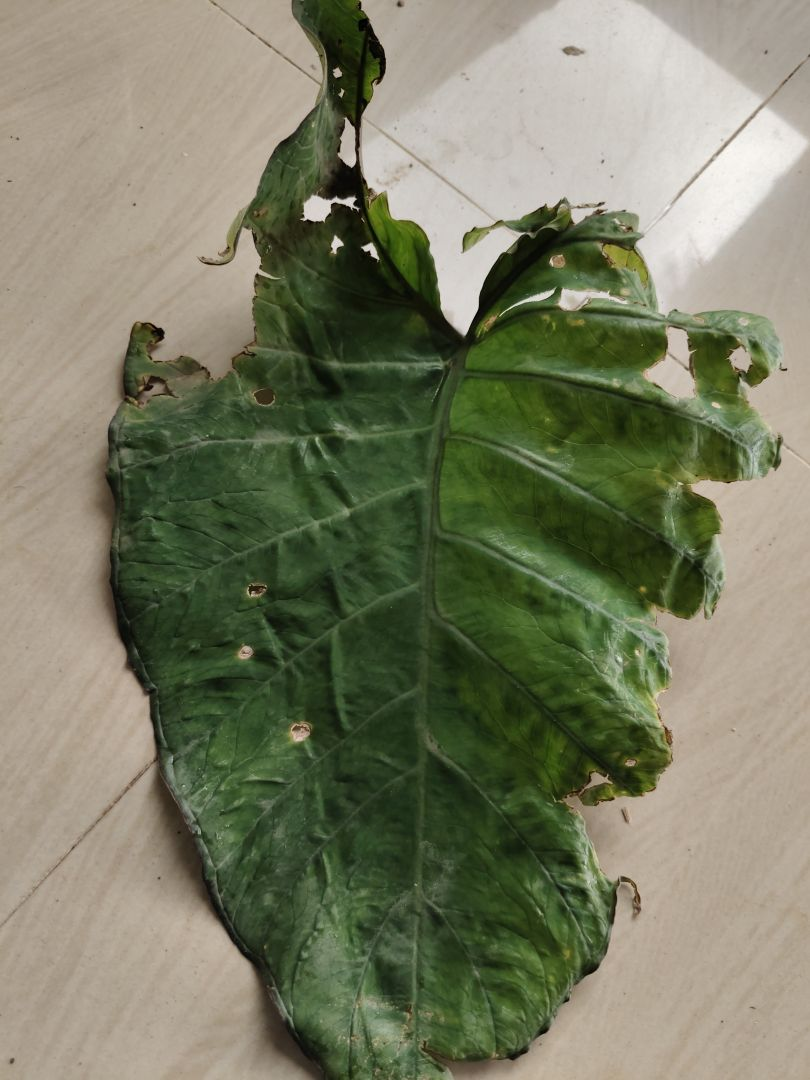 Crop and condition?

taro, leaf blight
